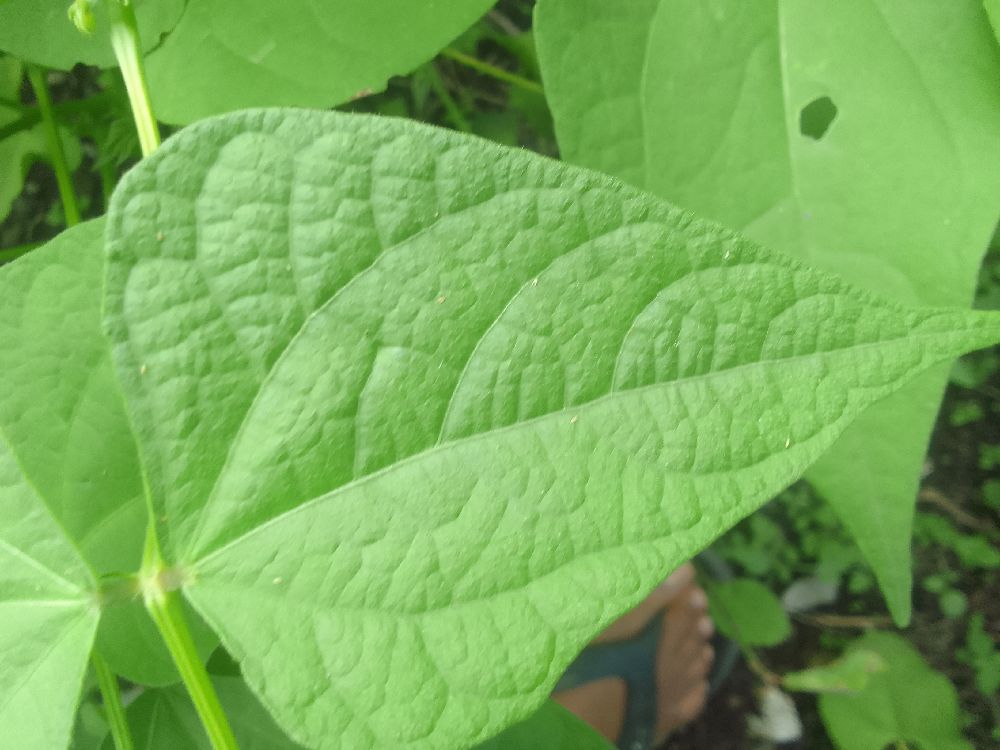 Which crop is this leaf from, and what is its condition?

common bean, healthy
